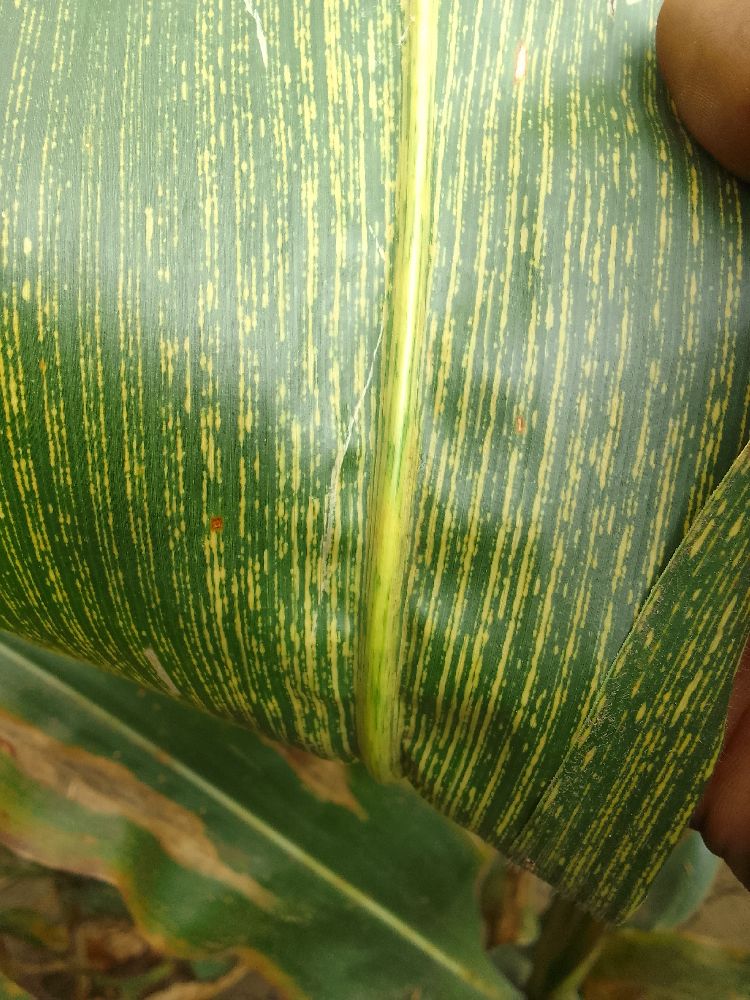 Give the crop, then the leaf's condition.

maize, maize streak virus
